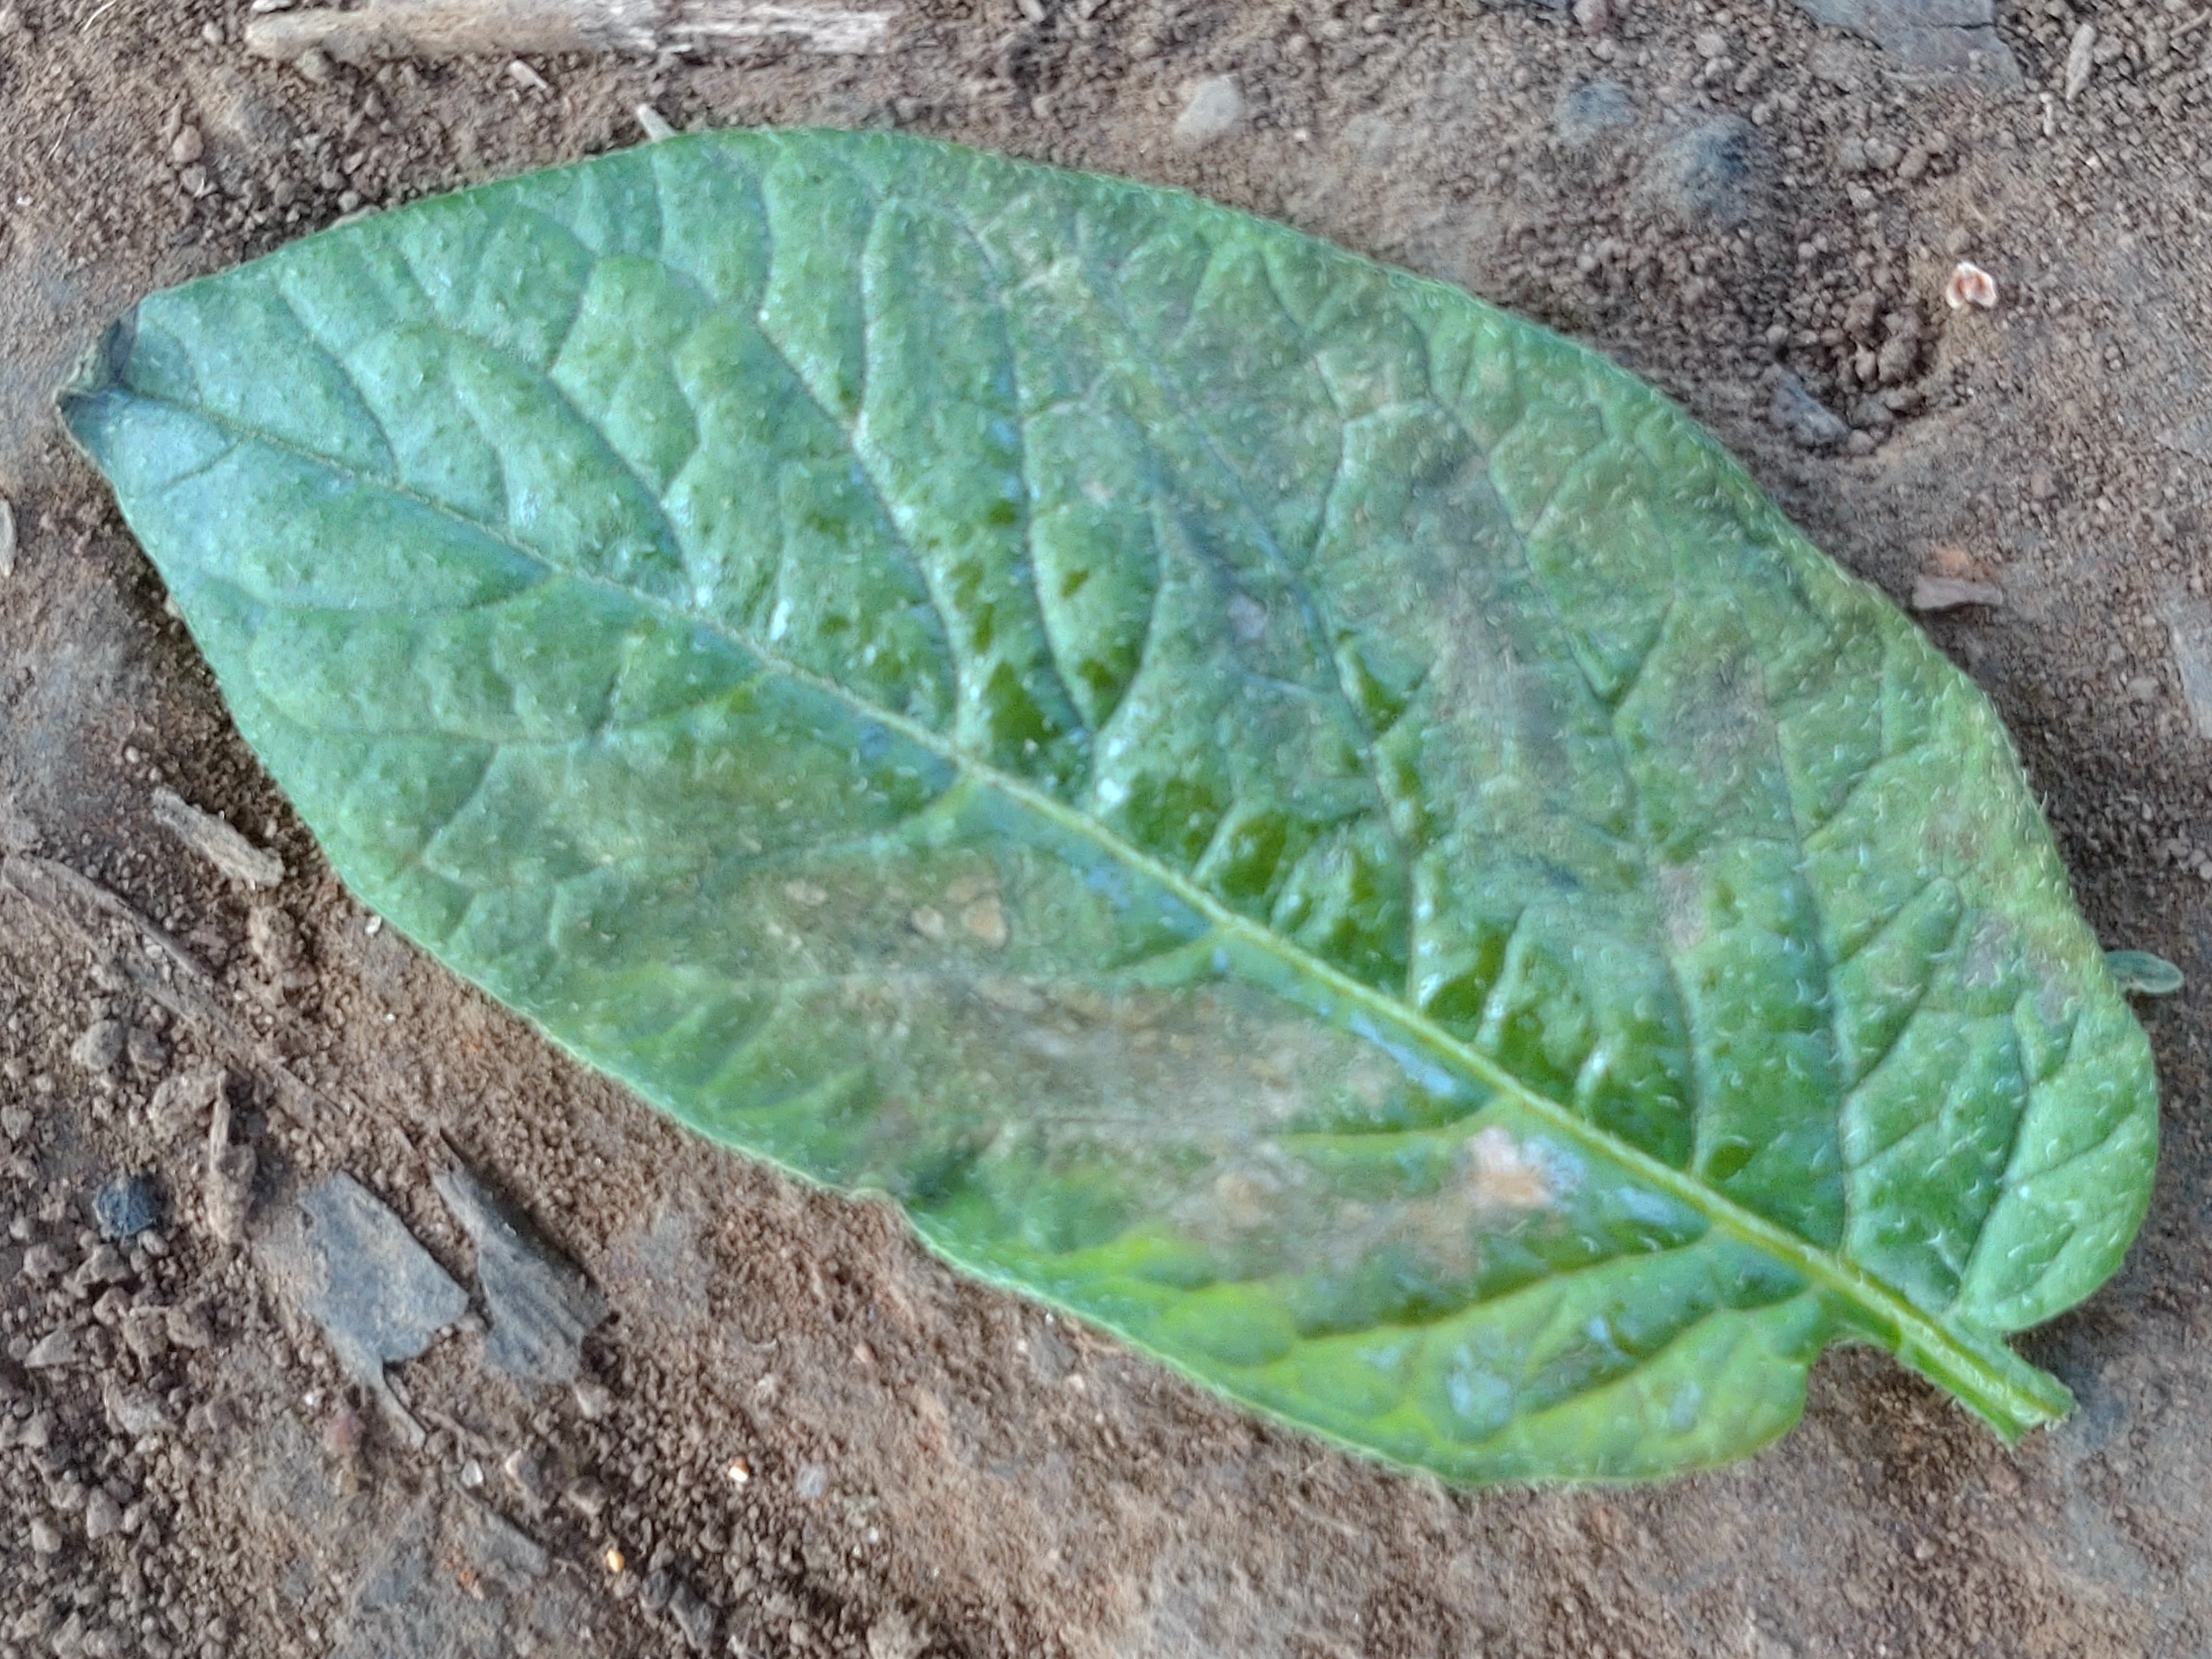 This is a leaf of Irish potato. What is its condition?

early blight
